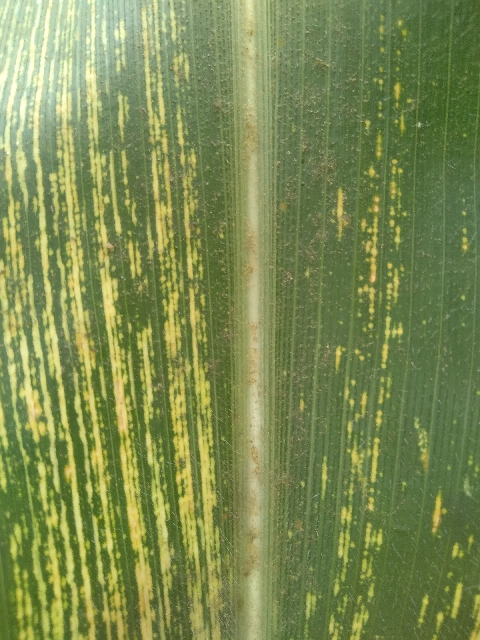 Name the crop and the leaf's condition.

maize, maize streak virus
